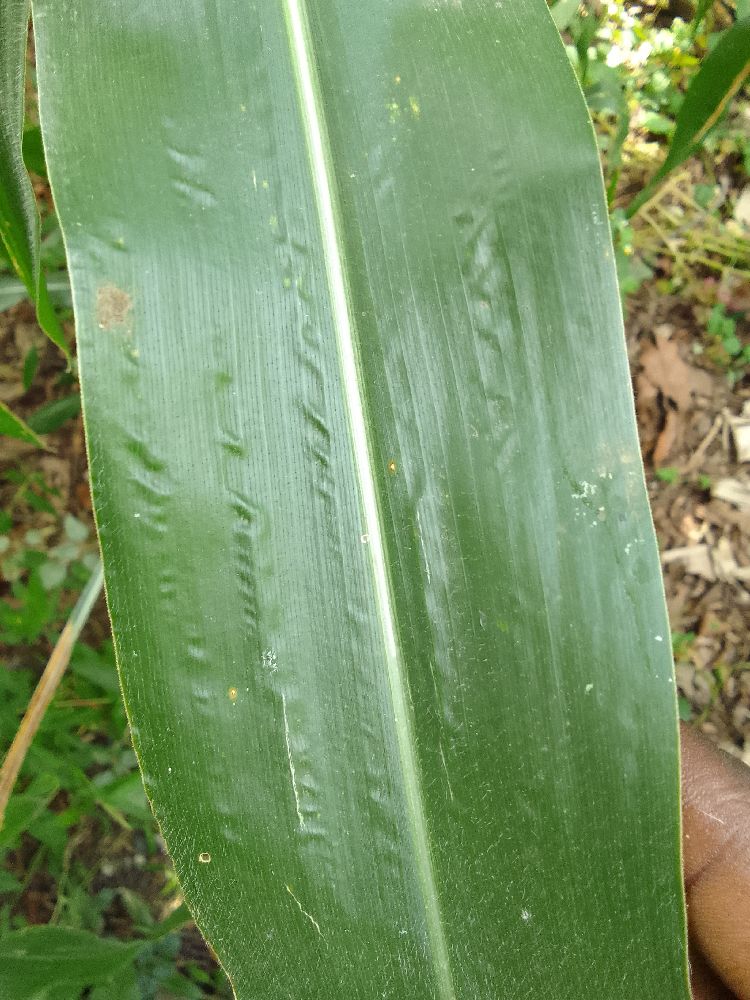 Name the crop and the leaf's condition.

maize, healthy
